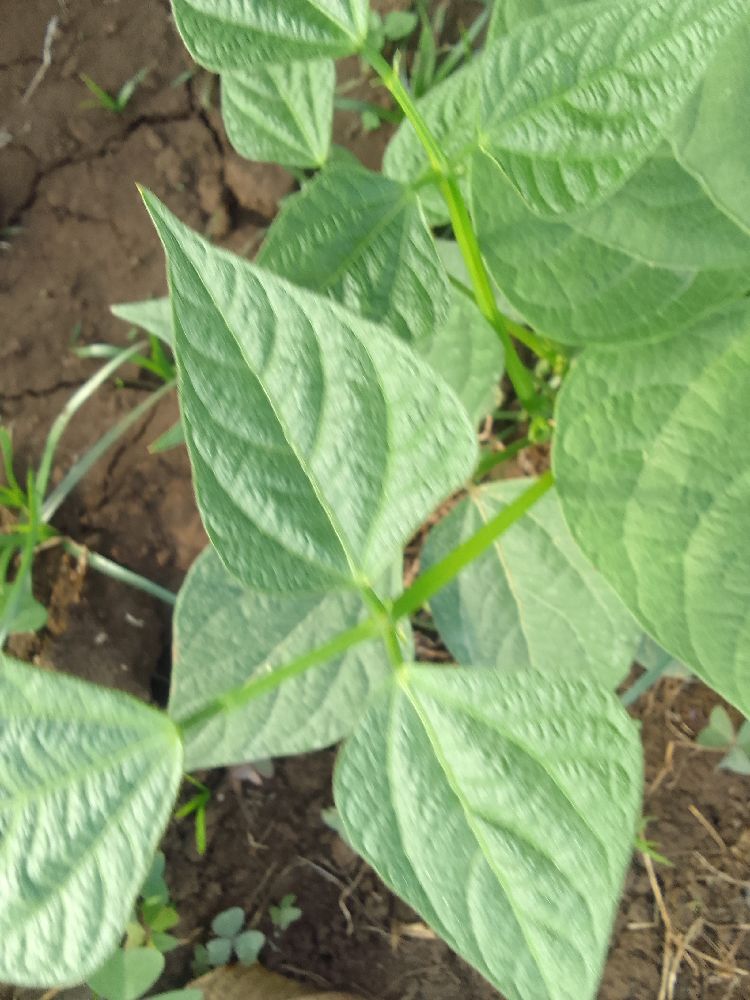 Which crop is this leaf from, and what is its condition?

common bean, healthy
